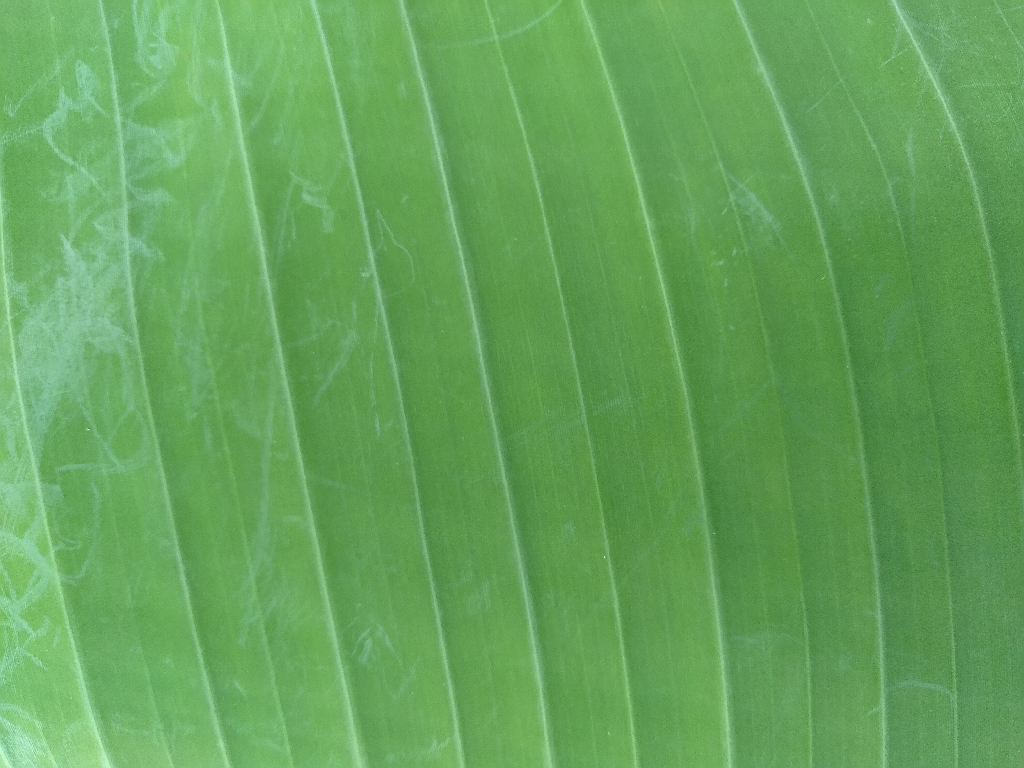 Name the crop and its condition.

banana, healthy
